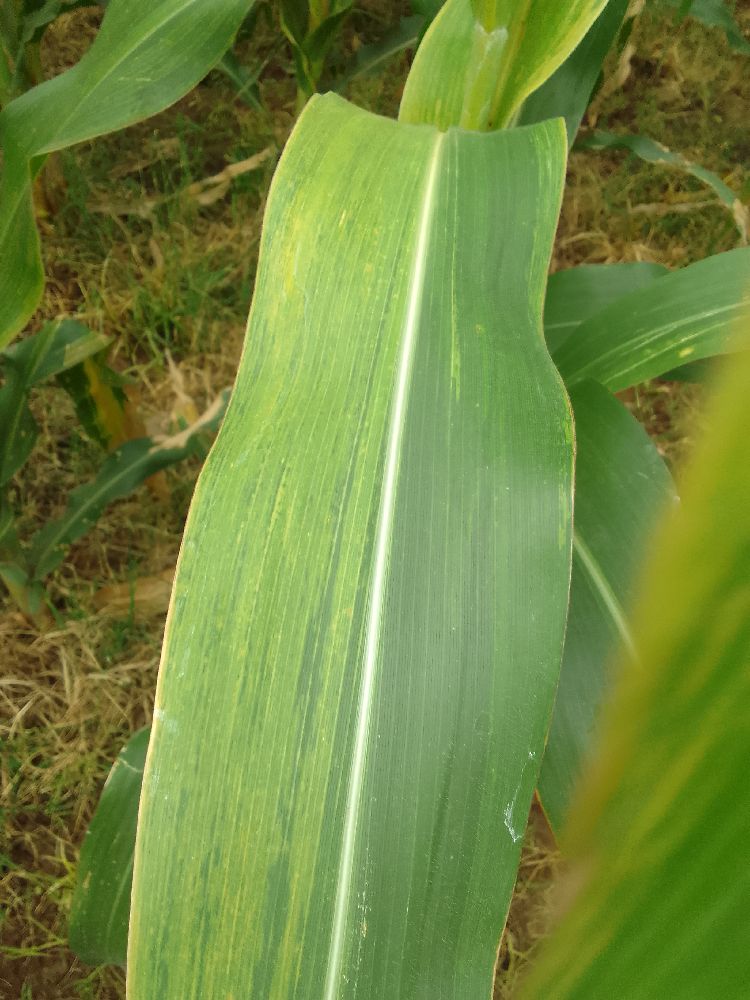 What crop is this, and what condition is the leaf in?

maize, maize lethal necrosis
